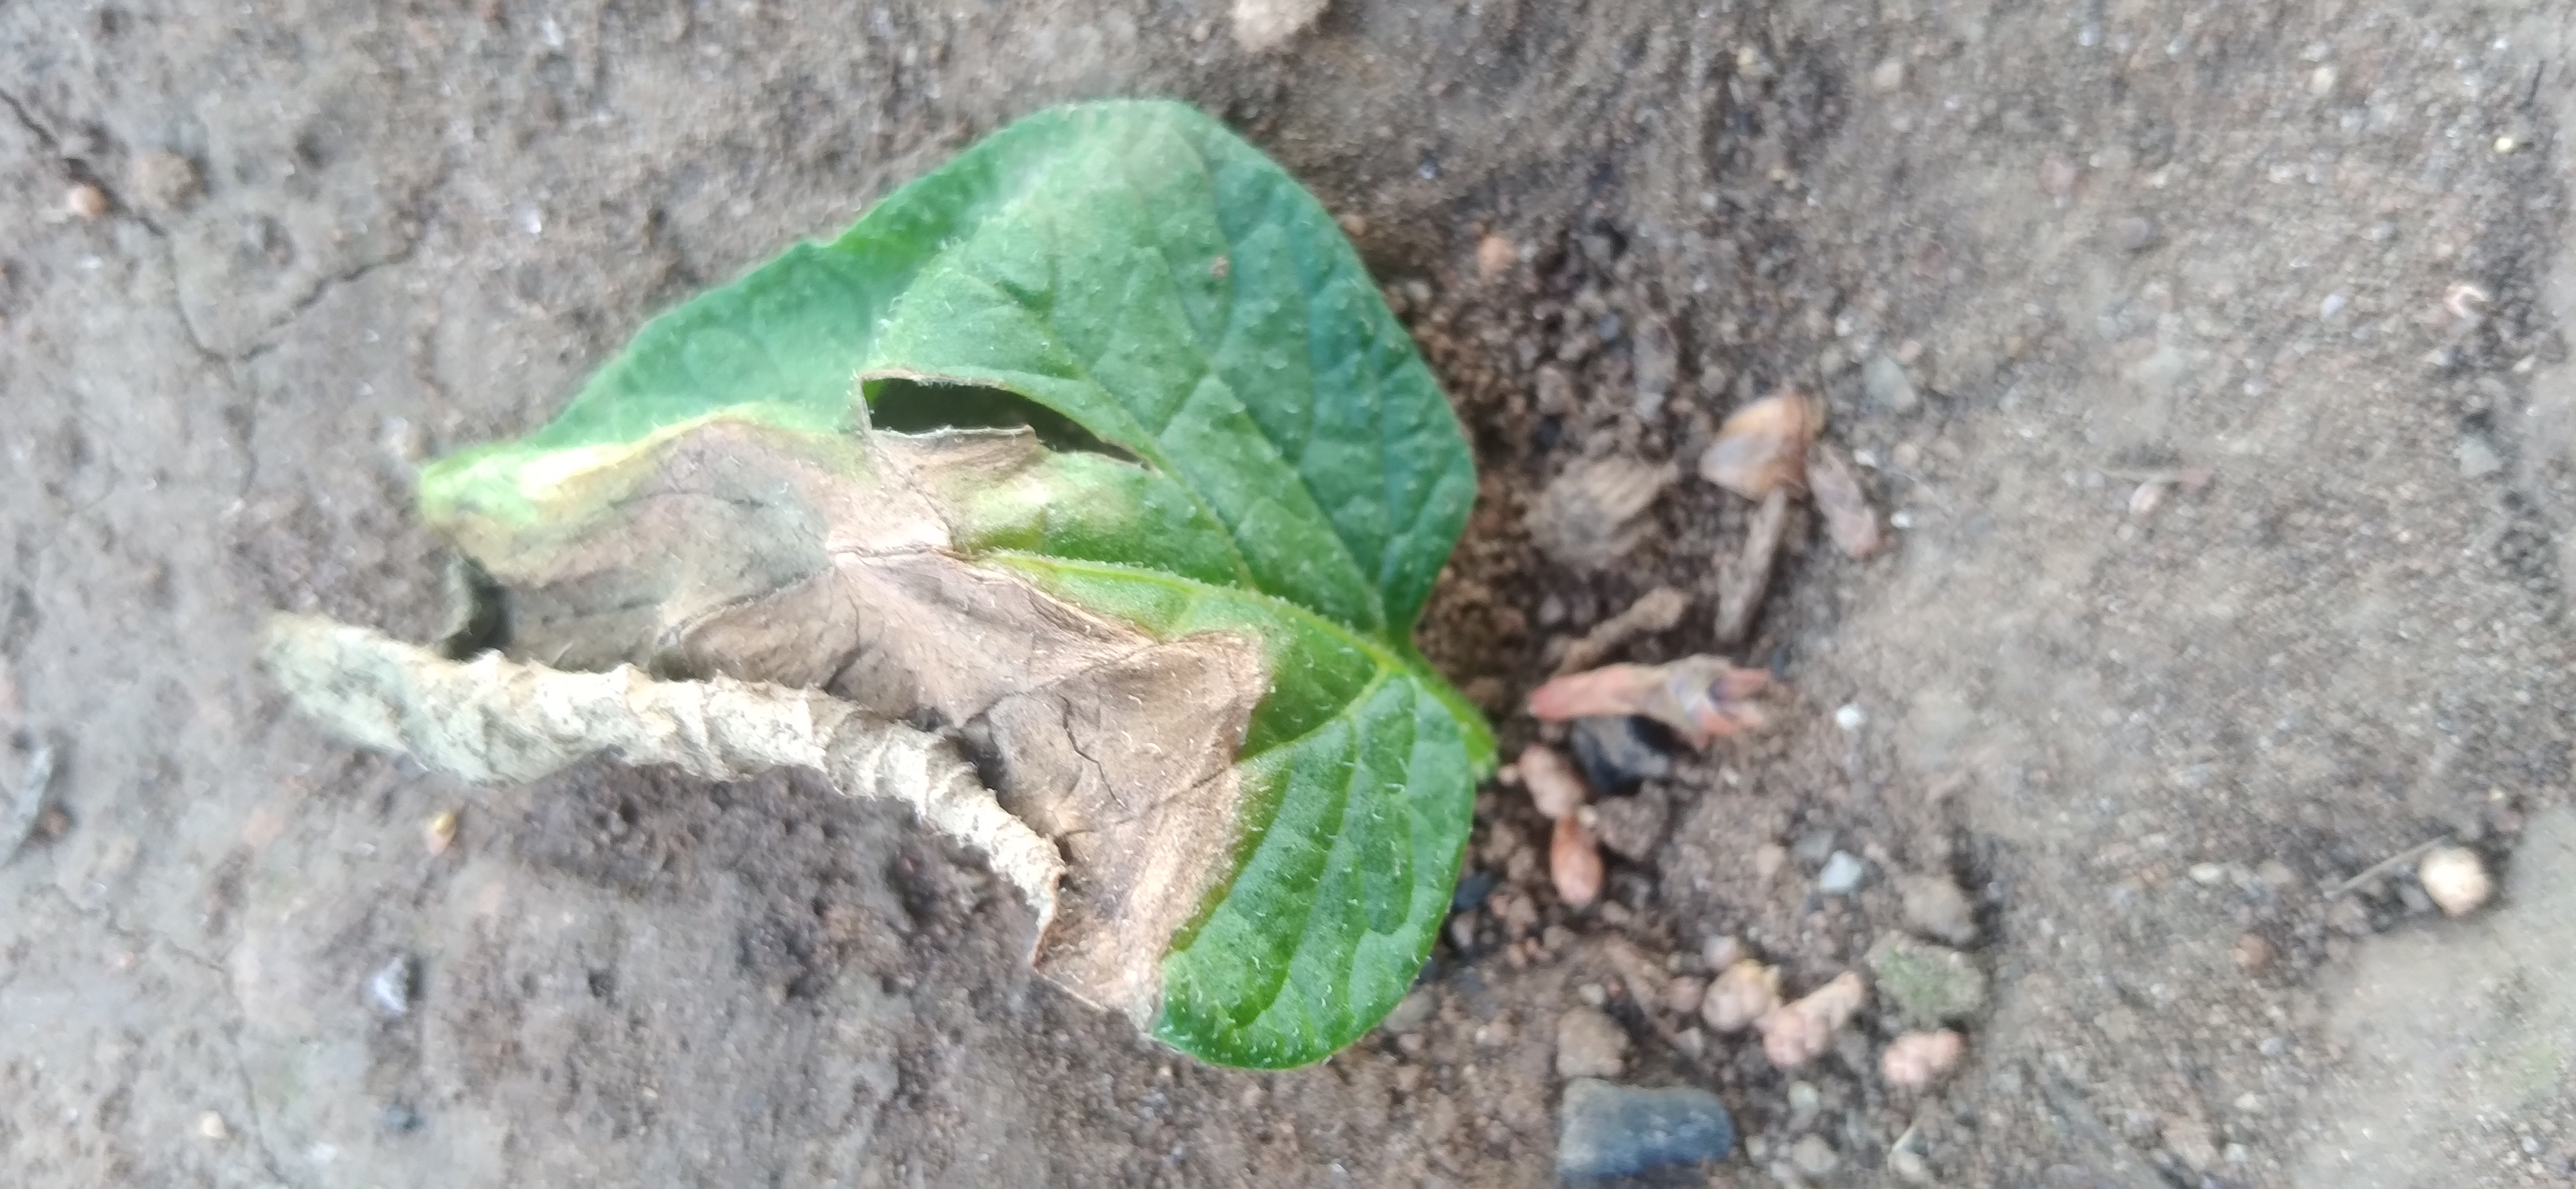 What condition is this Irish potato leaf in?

early blight
